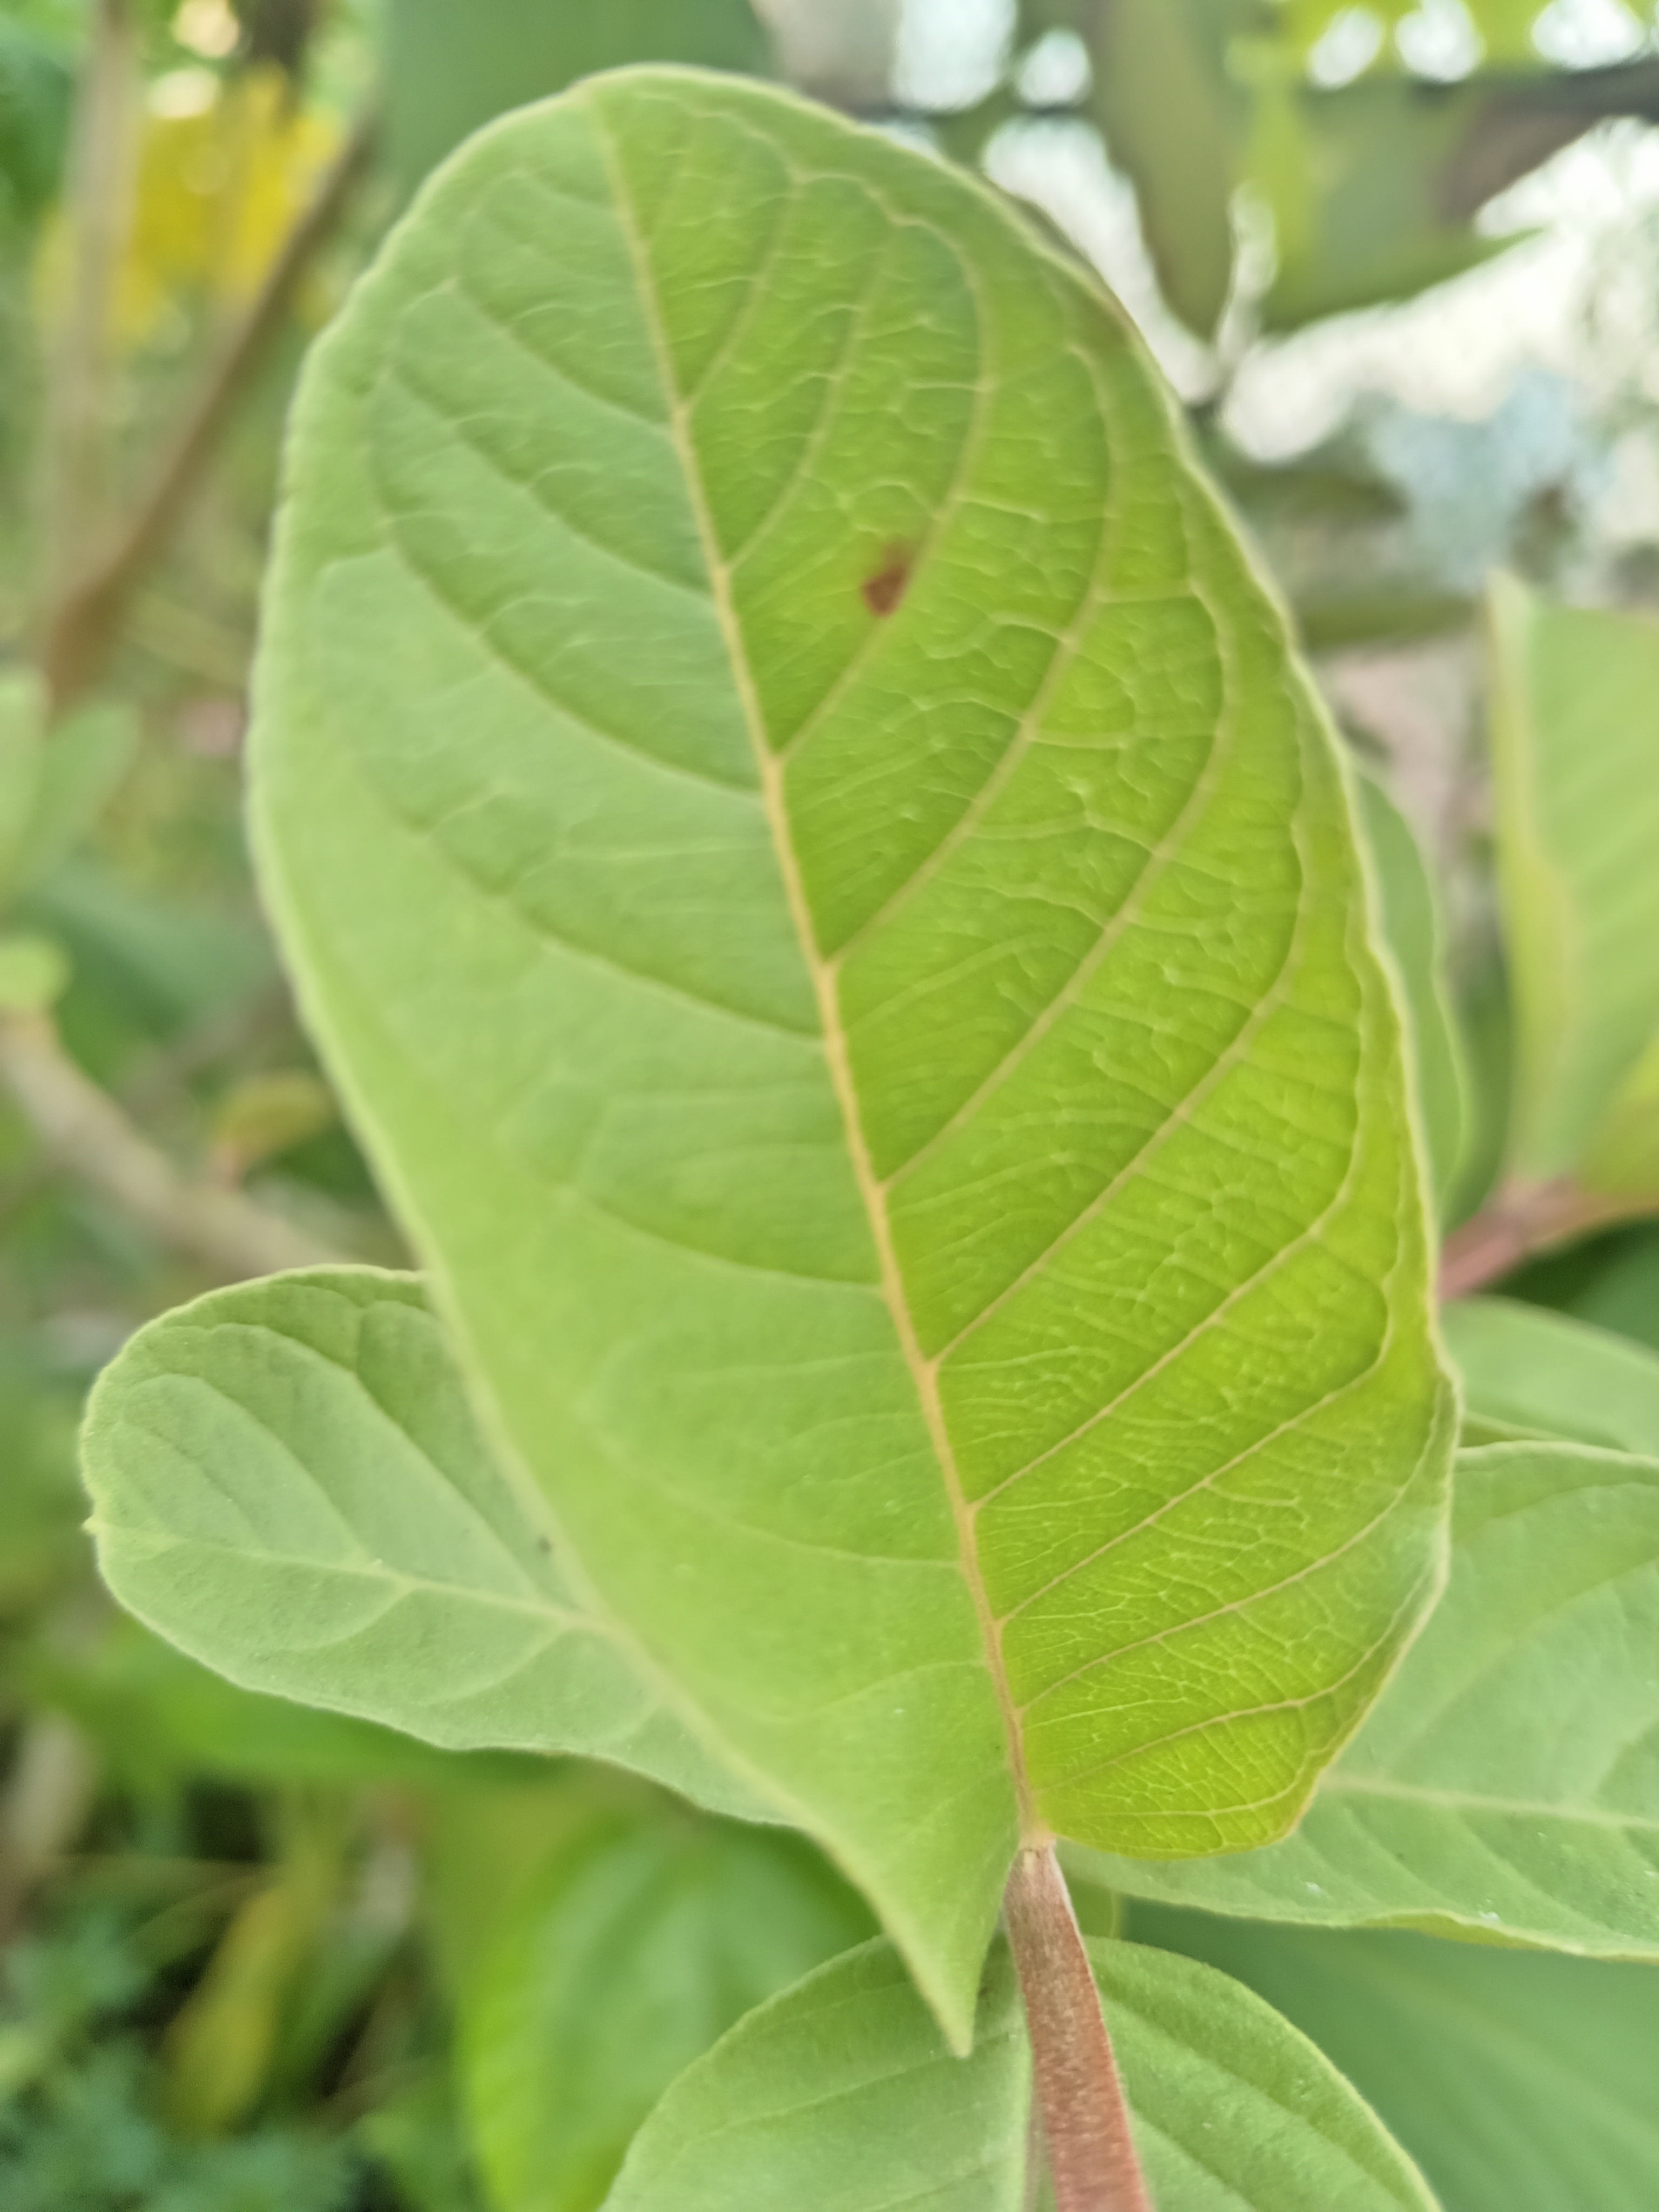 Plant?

guava
